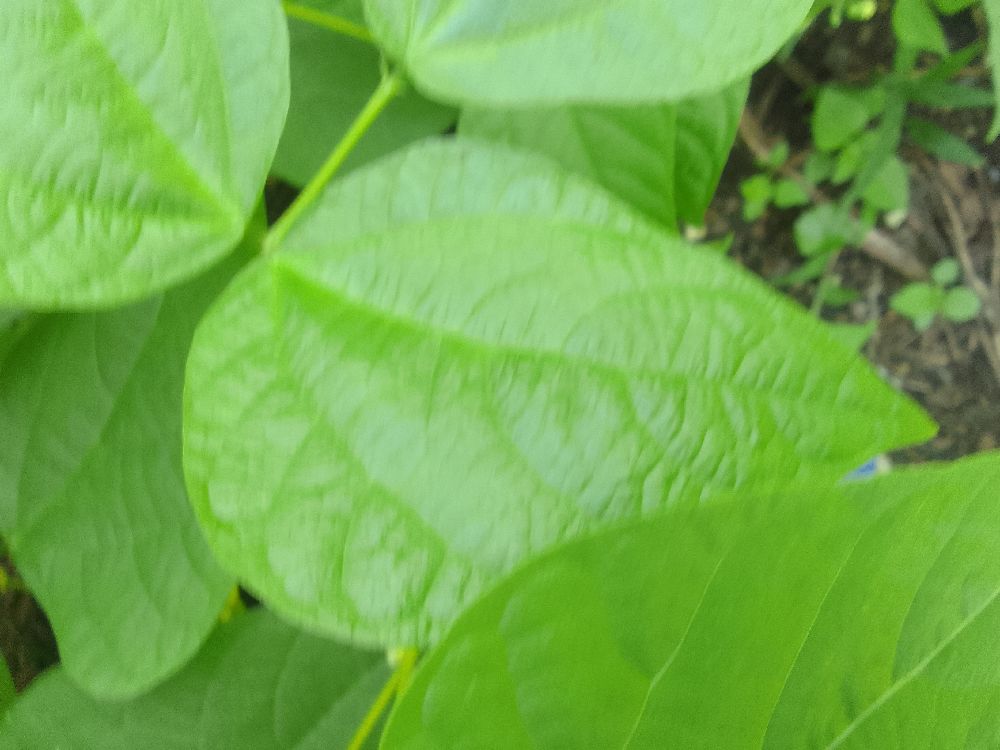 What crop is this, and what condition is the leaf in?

common bean, healthy
